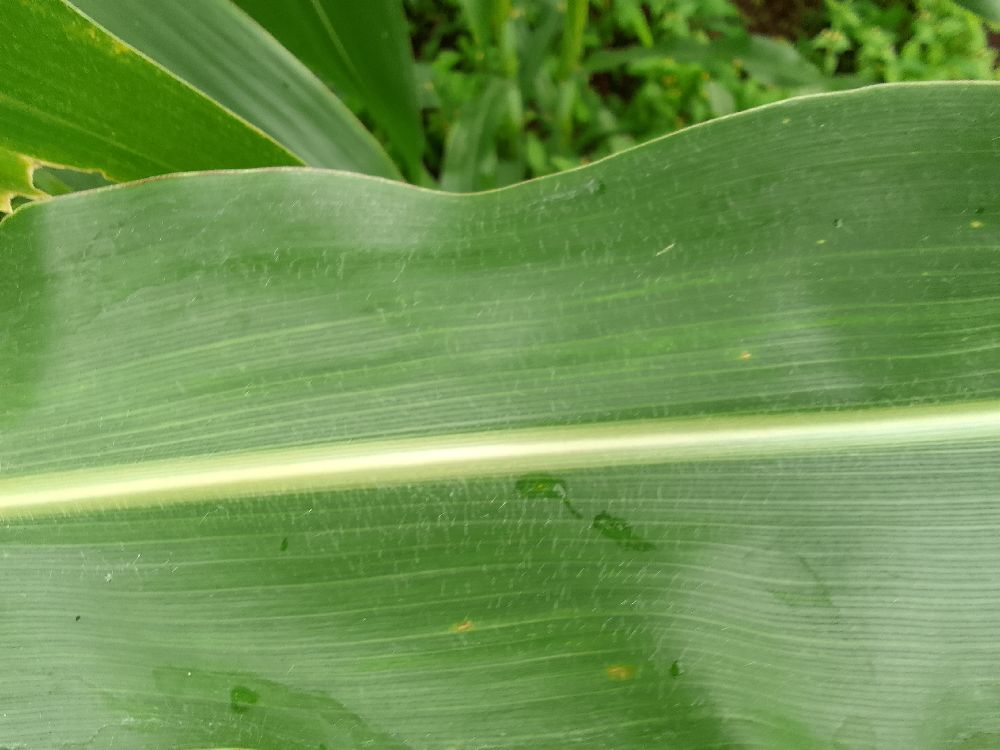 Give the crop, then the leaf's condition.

maize, healthy
